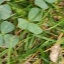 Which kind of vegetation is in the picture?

unstructured weed
